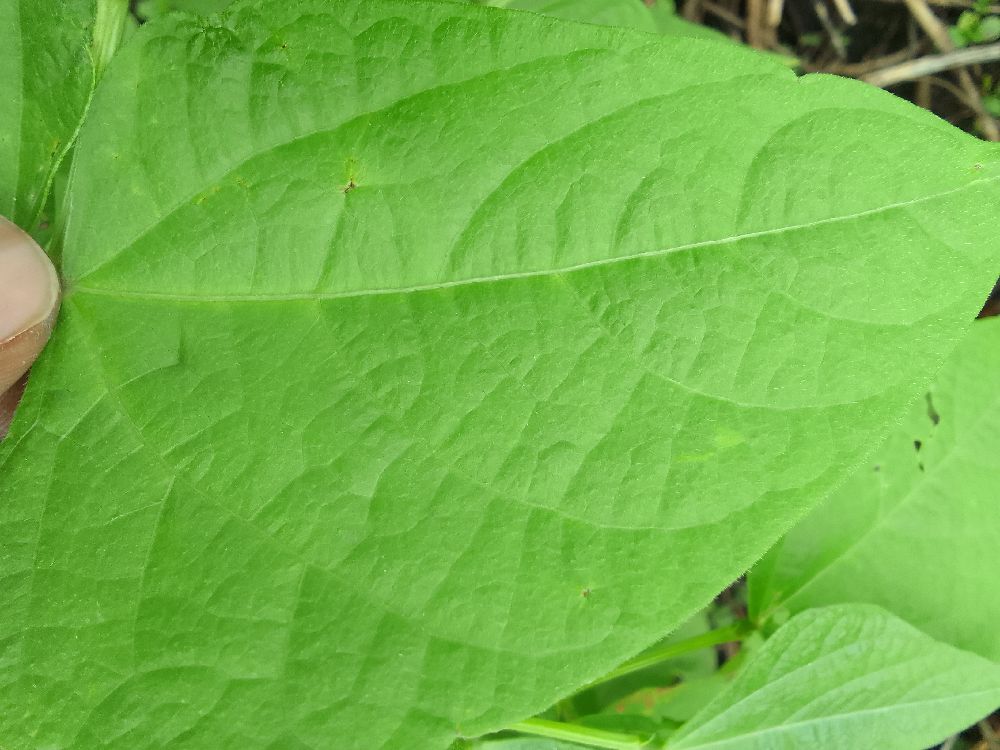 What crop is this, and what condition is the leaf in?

common bean, healthy
